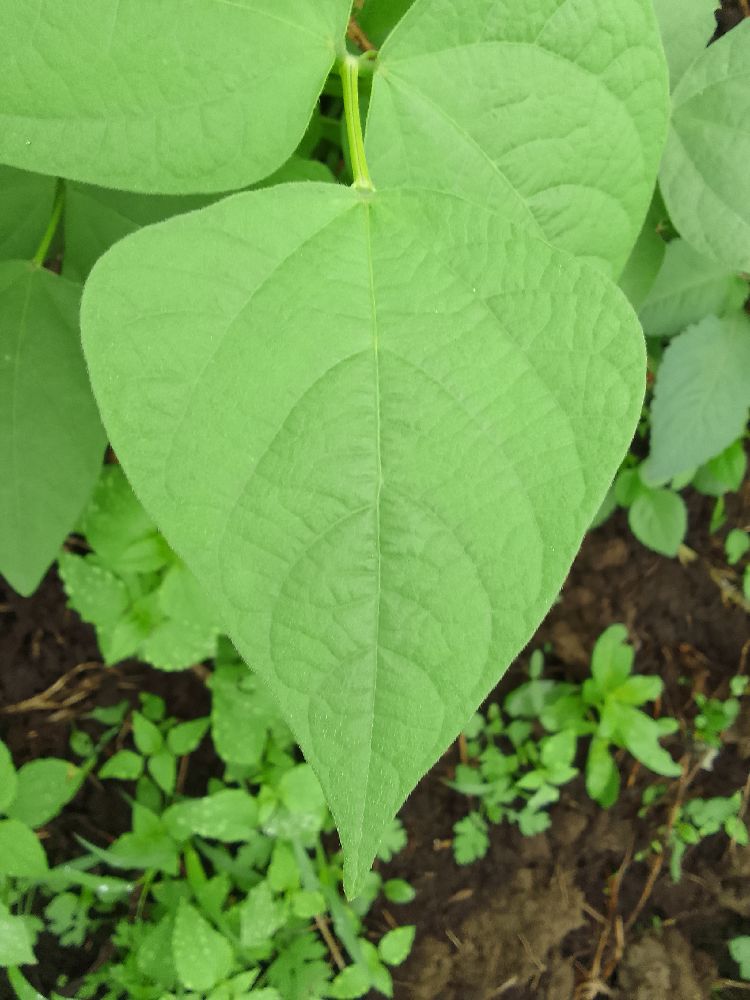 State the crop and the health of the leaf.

common bean, healthy
